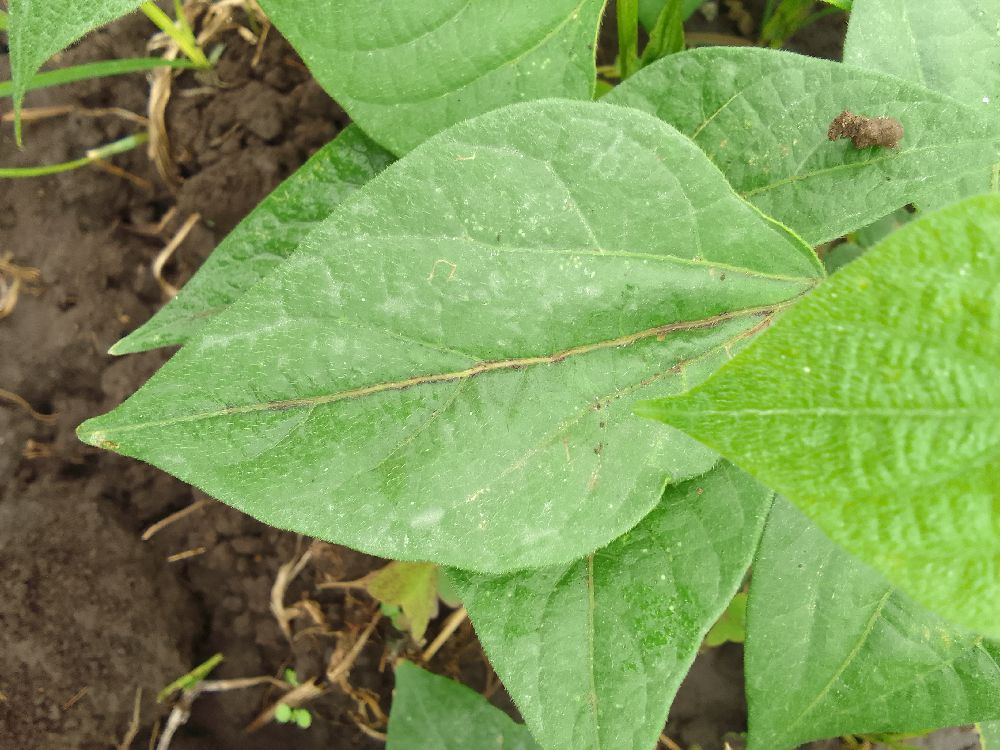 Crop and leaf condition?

common bean, healthy
